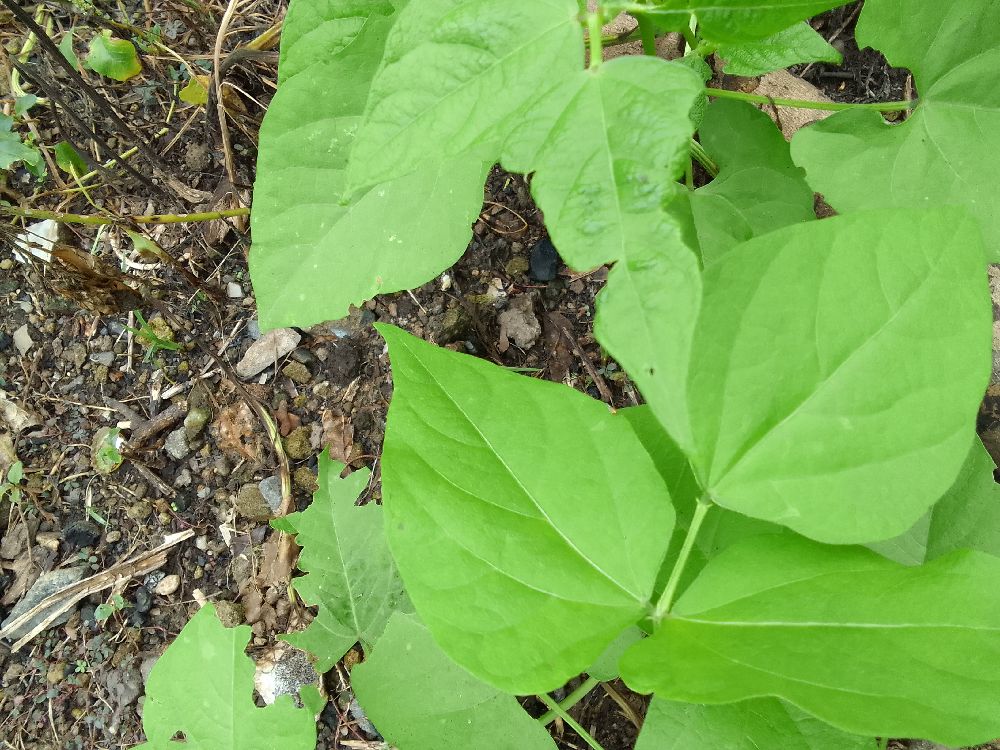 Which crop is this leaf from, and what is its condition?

common bean, healthy
